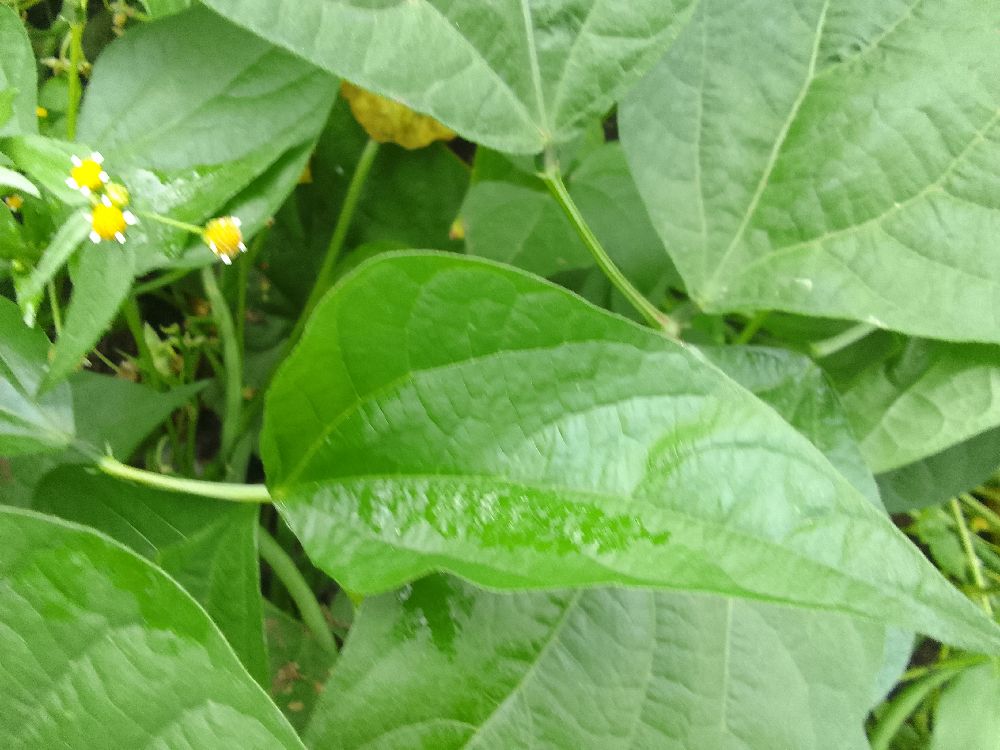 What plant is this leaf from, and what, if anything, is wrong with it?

common bean, healthy
